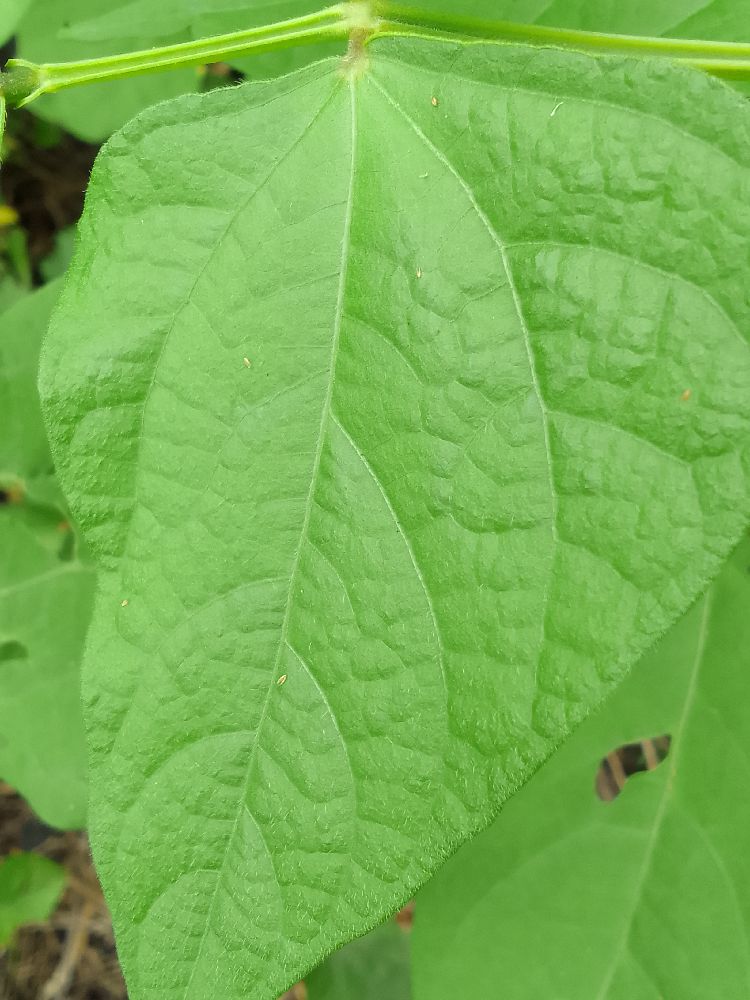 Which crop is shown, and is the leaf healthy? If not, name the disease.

common bean, healthy
